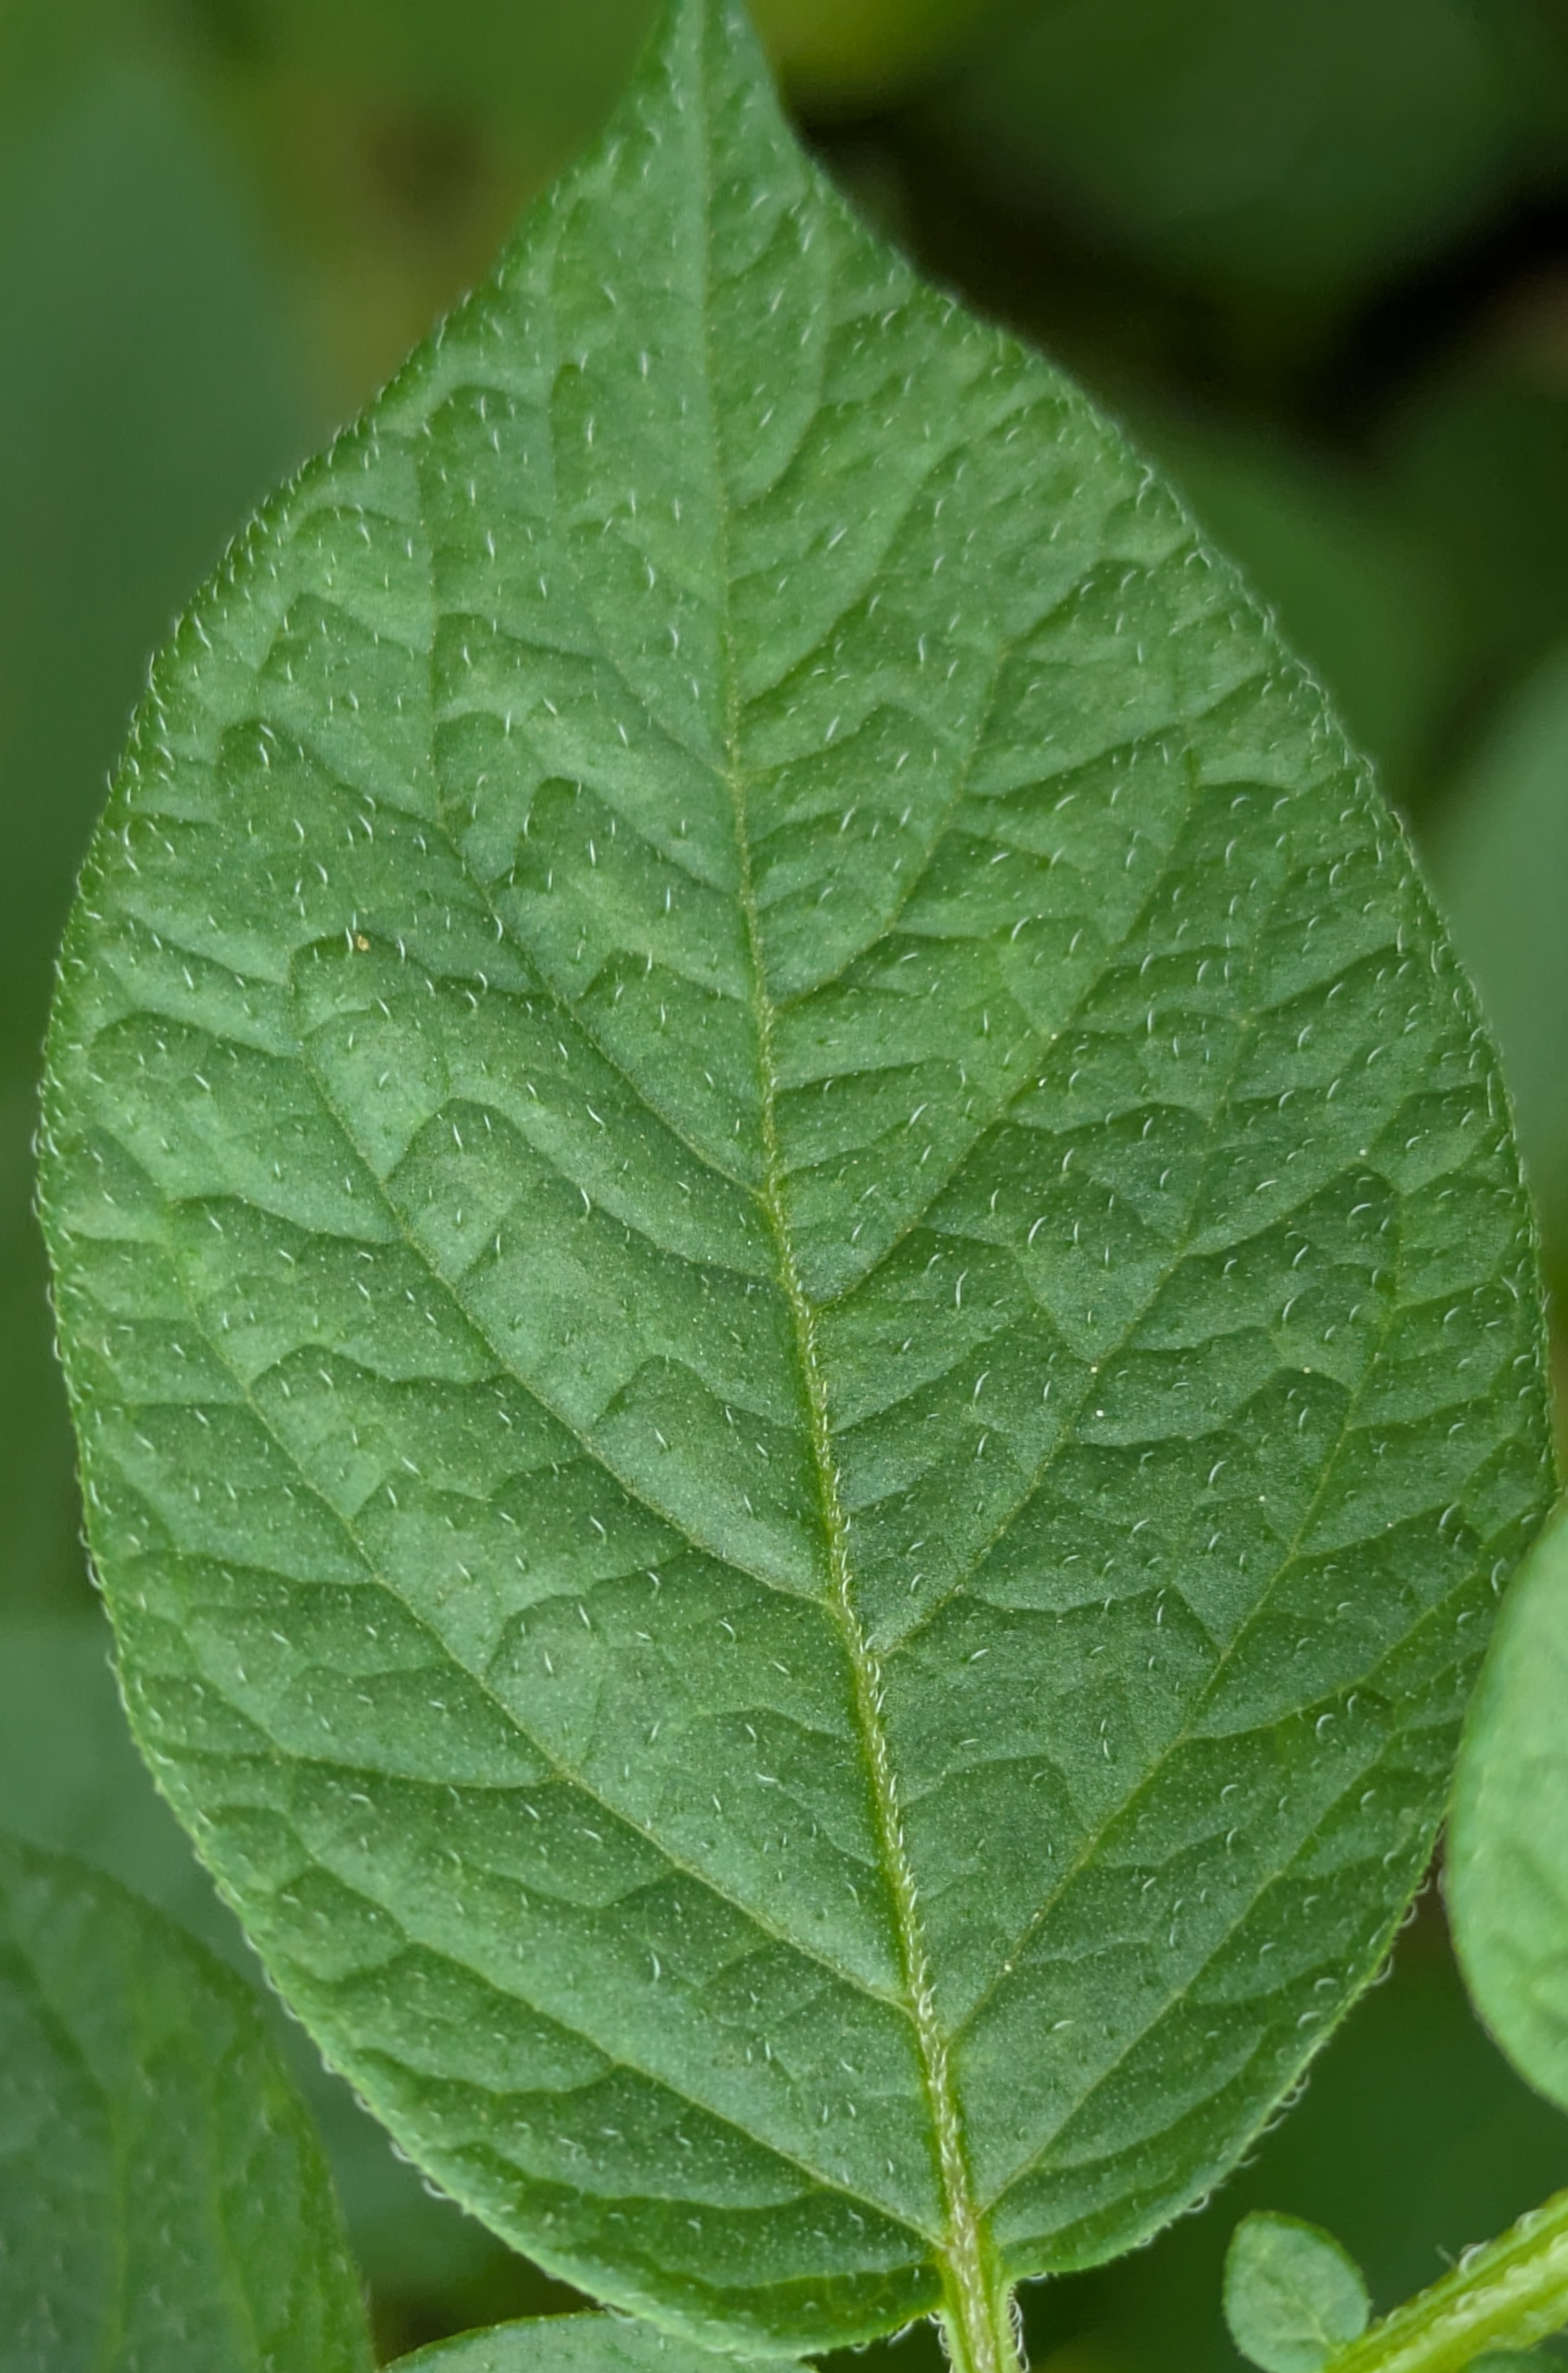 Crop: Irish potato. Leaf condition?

healthy
